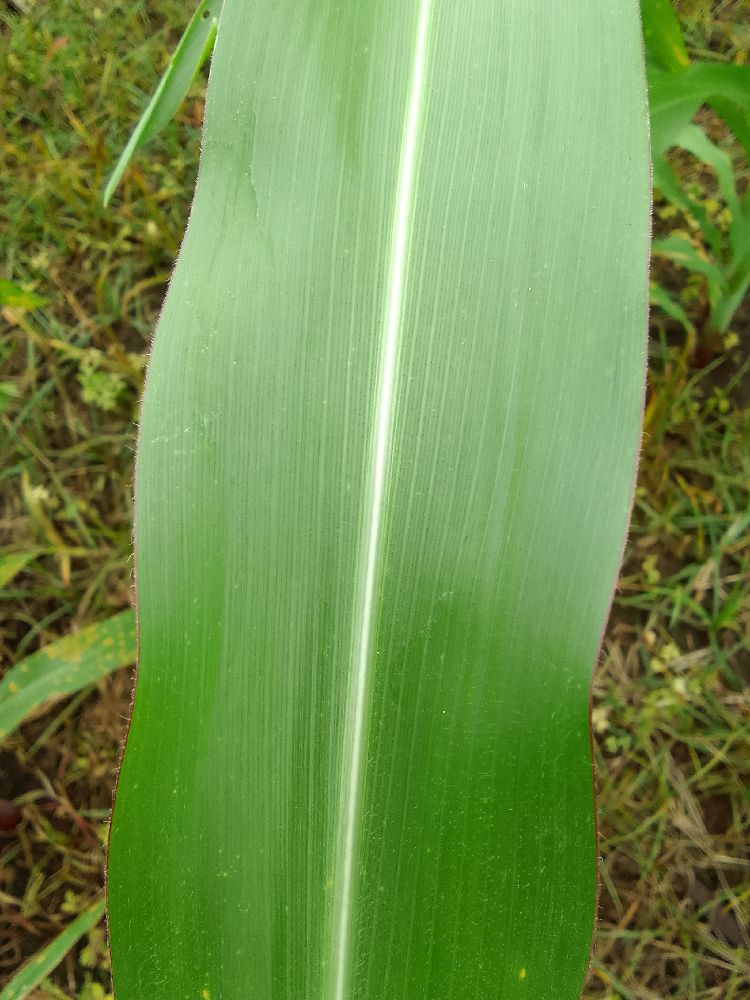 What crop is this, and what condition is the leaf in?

maize, healthy
